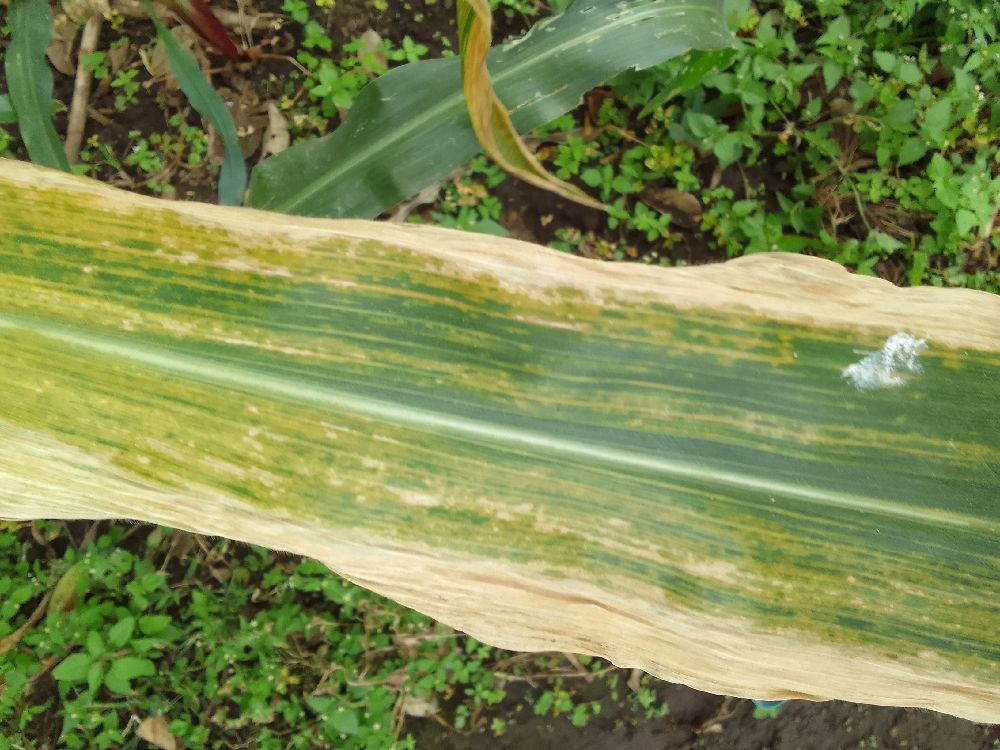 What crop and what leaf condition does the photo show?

maize, maize lethal necrosis
